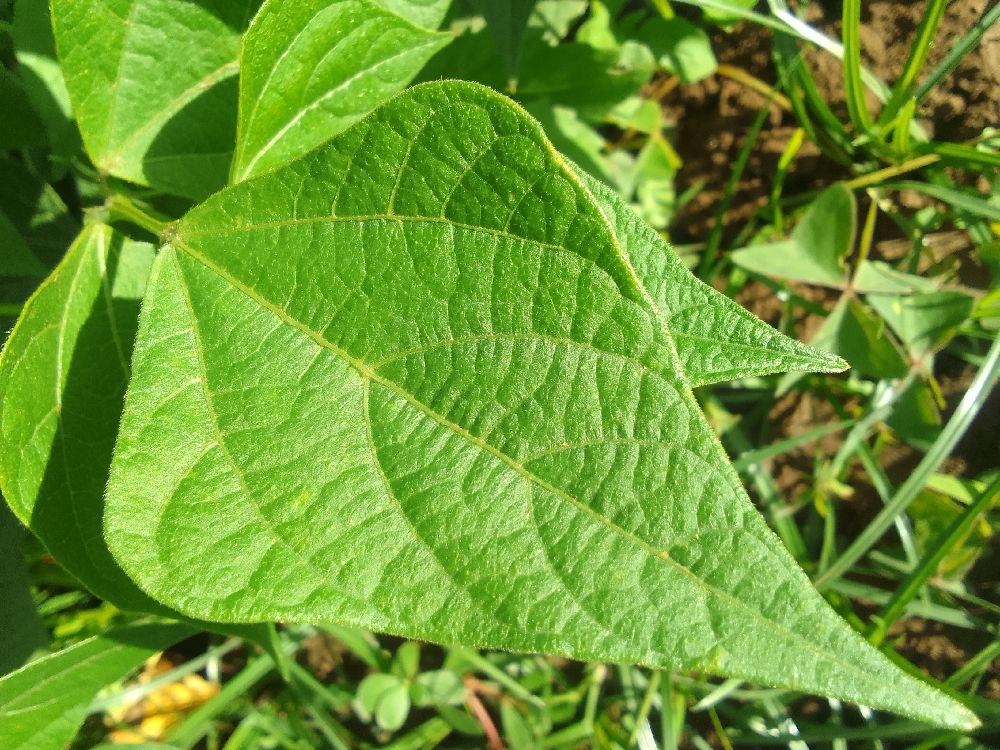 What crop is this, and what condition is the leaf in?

common bean, healthy
